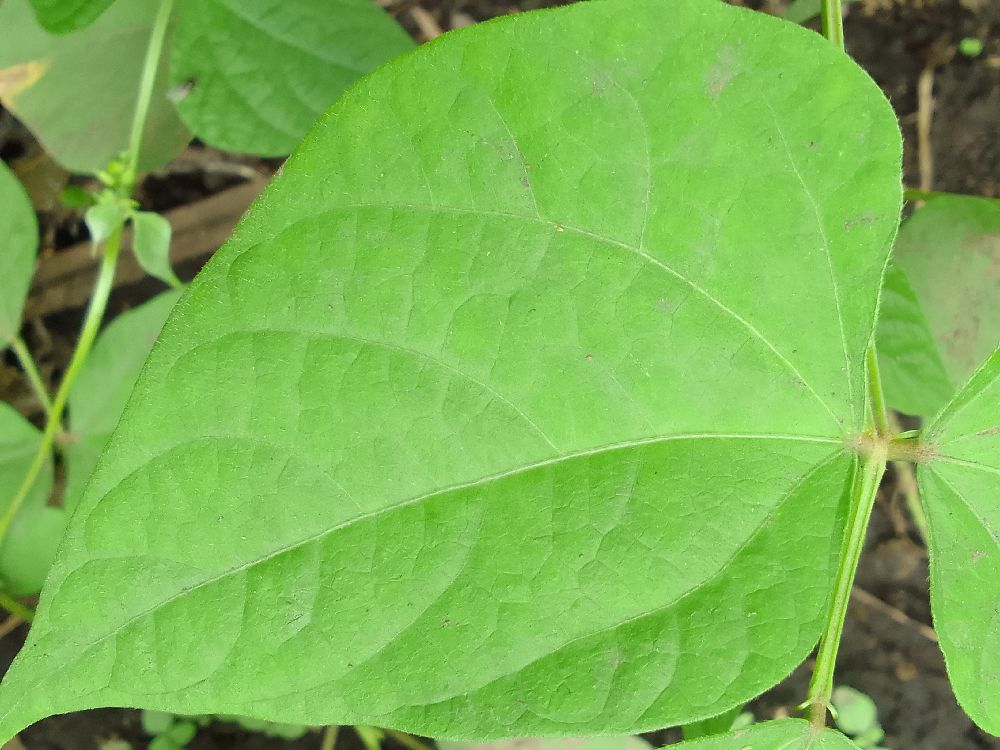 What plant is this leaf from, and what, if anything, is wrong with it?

common bean, healthy
